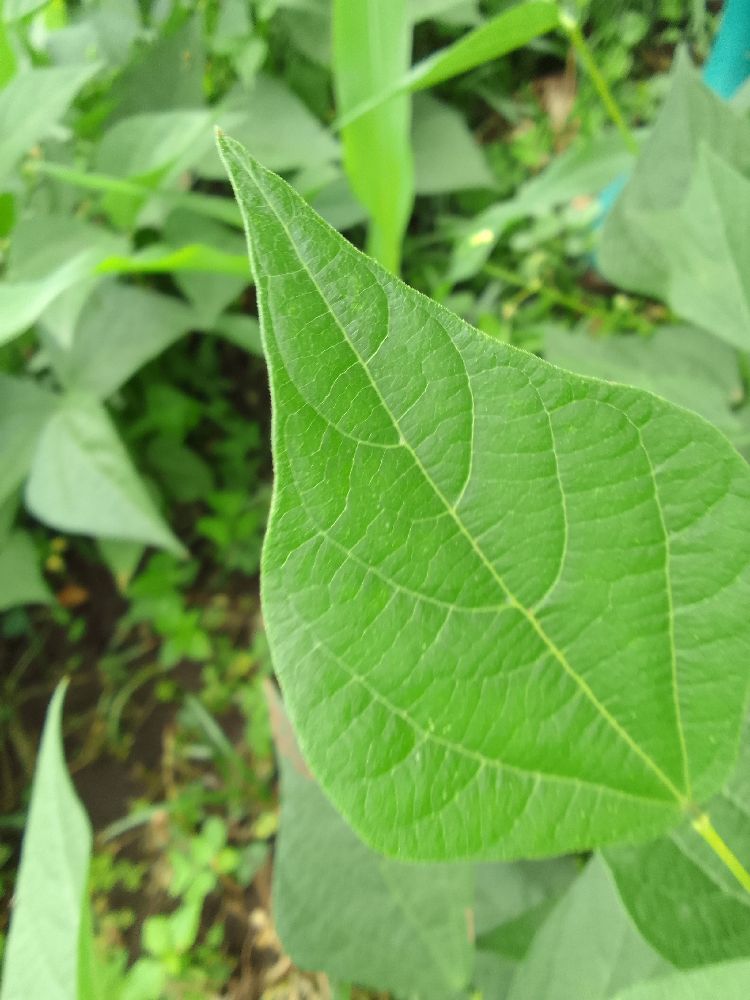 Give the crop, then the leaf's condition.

common bean, healthy
